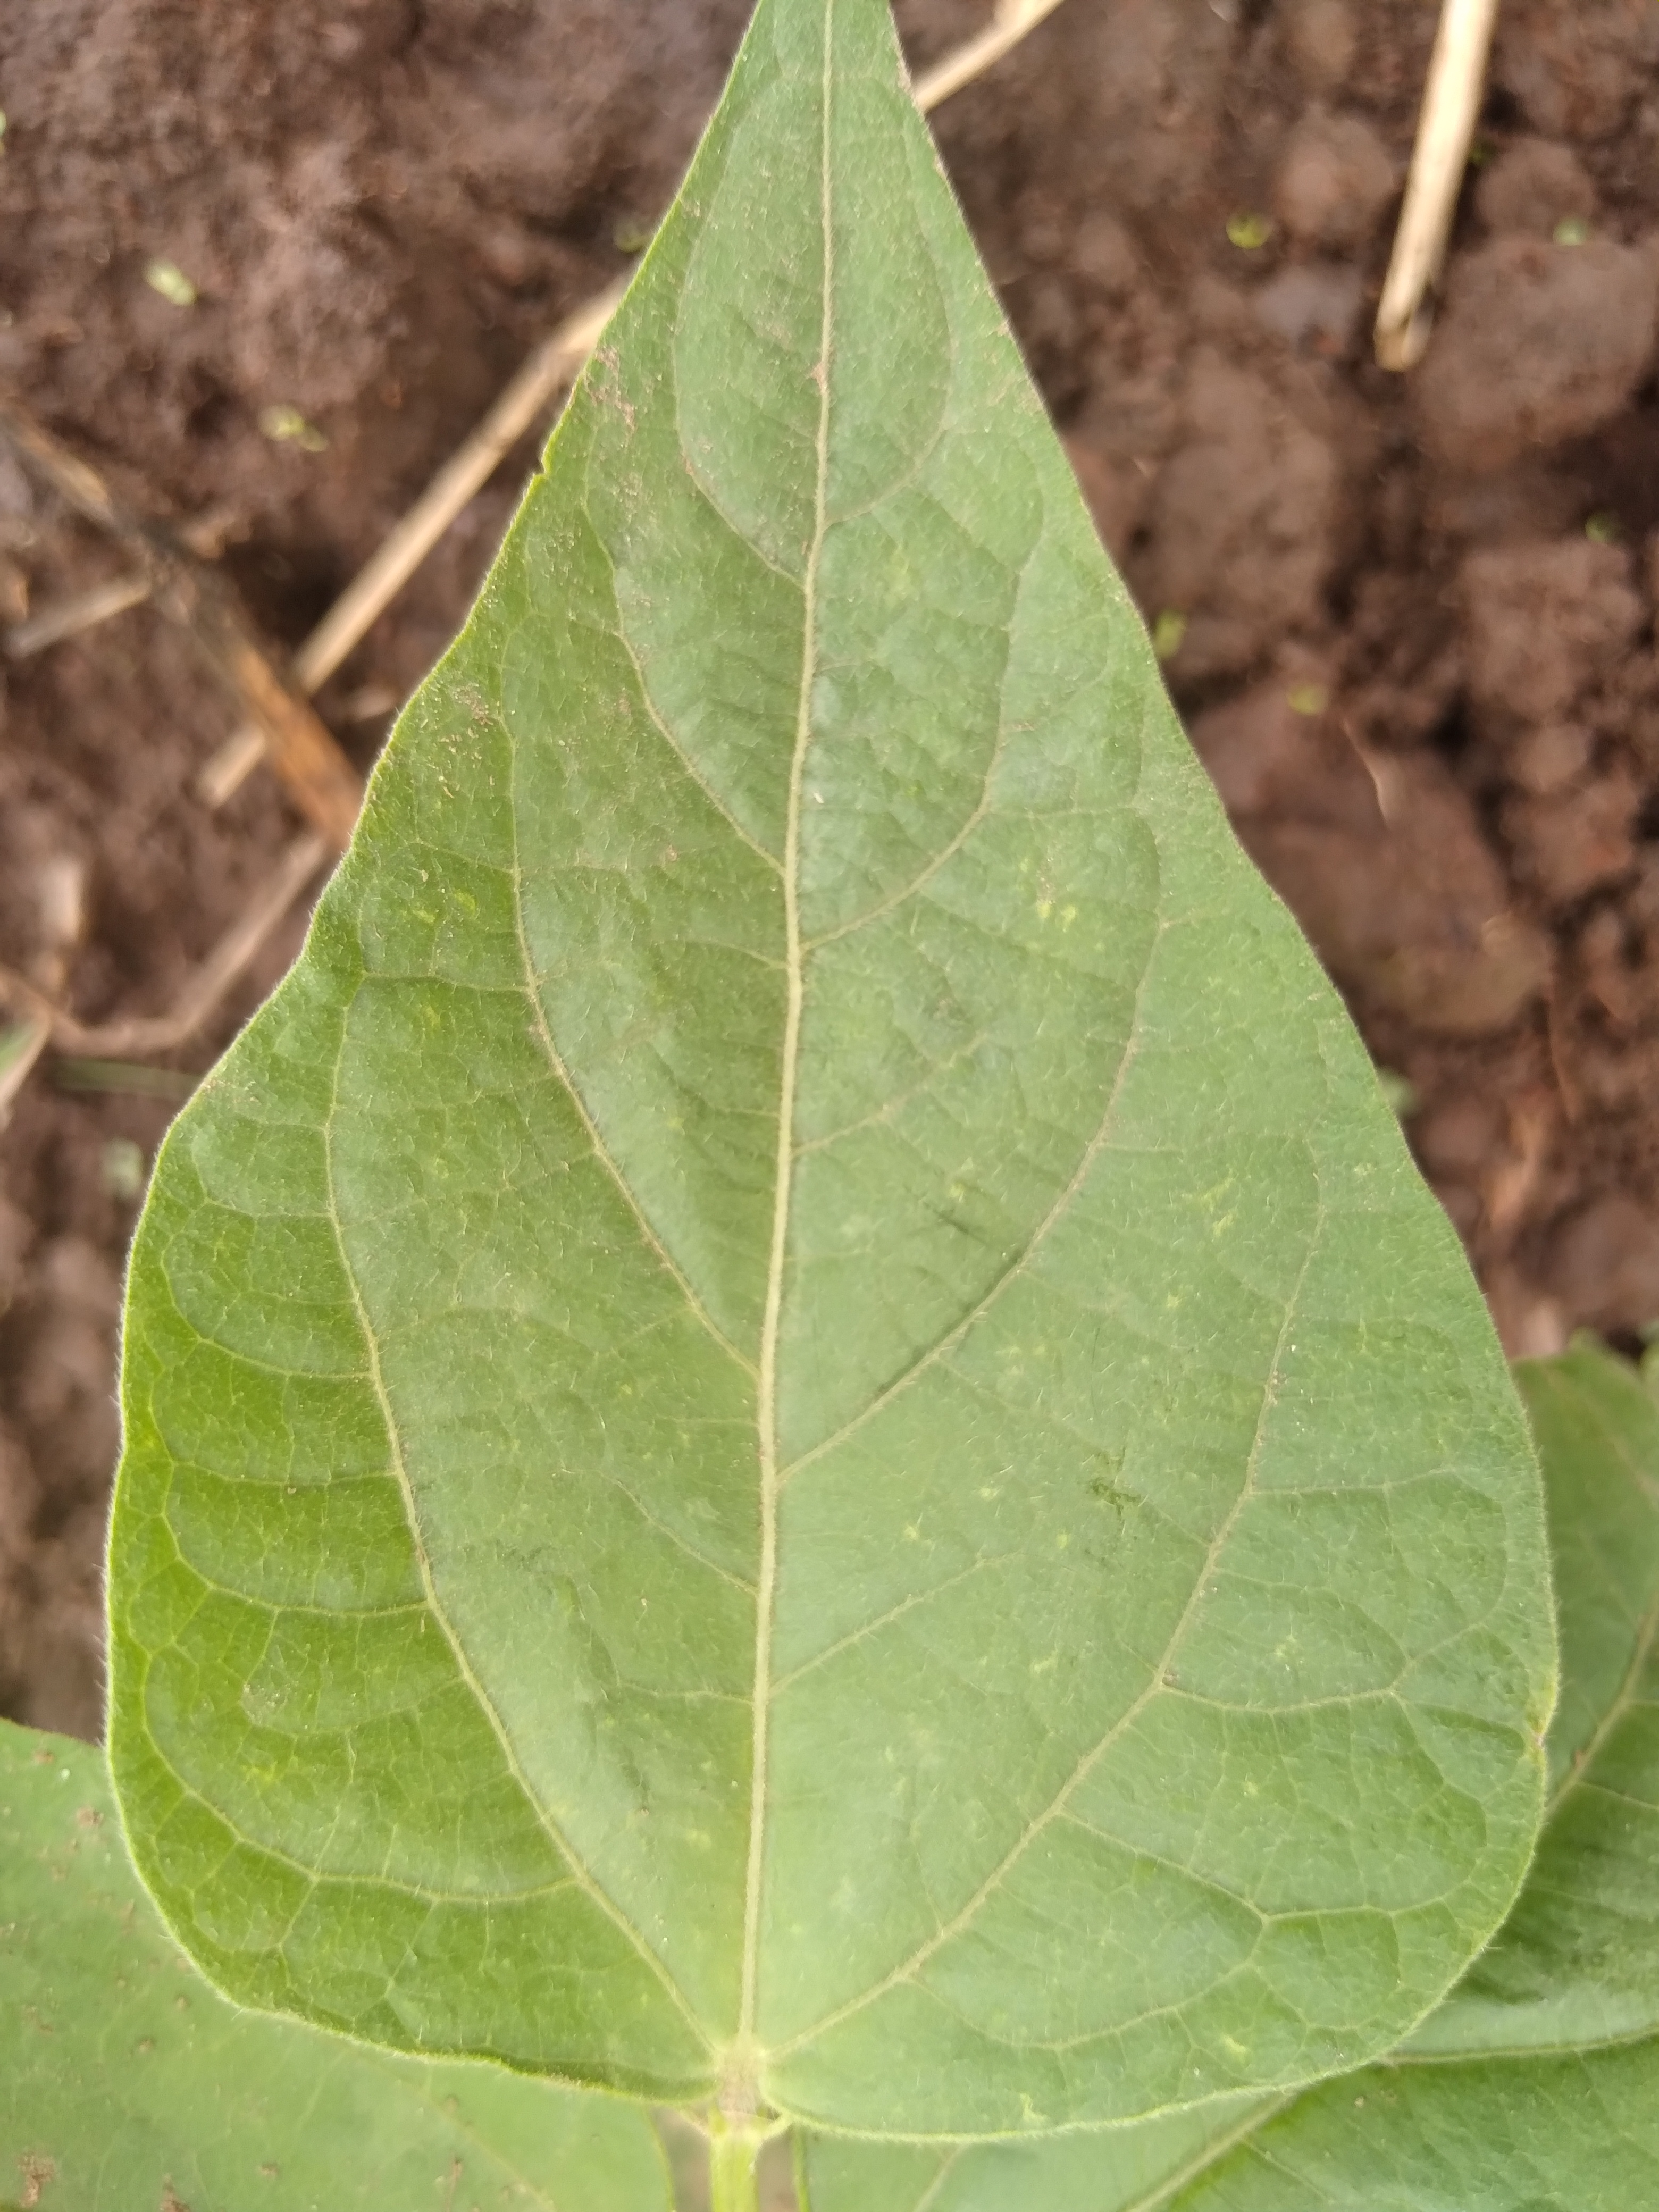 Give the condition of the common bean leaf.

healthy
